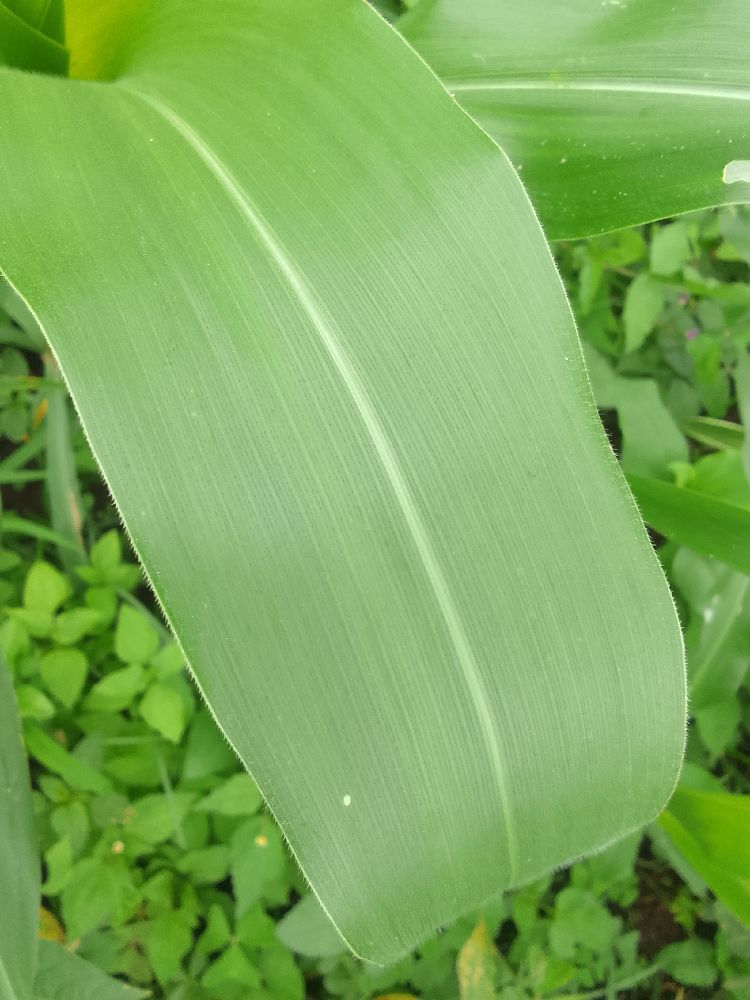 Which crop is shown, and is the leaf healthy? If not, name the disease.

maize, healthy
